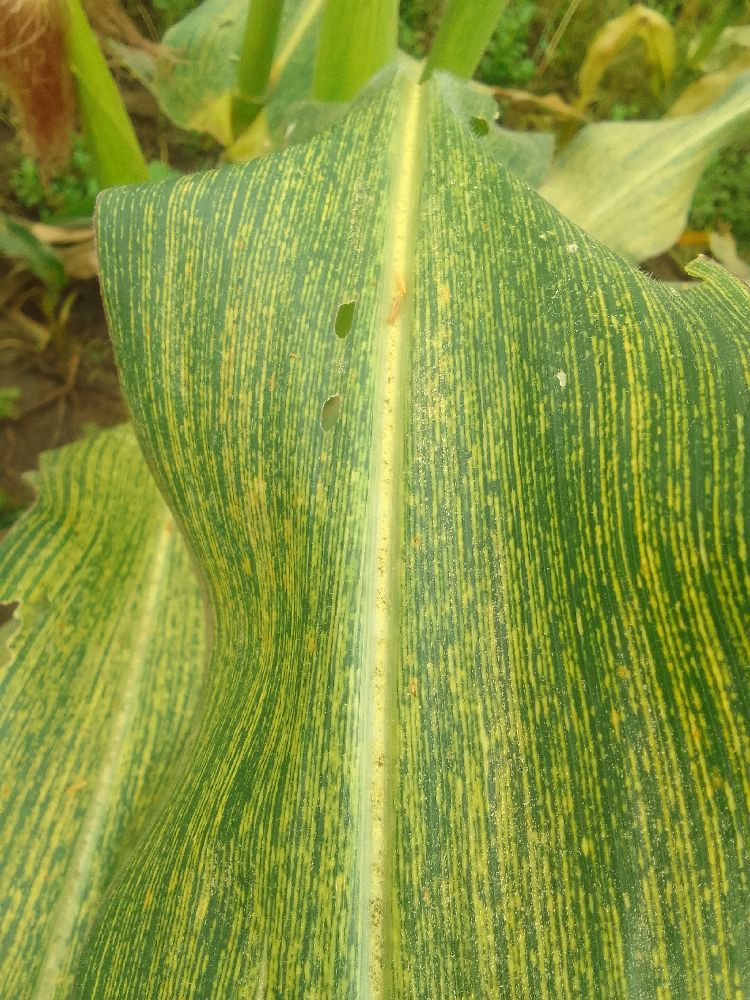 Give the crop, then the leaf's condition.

maize, maize streak virus
